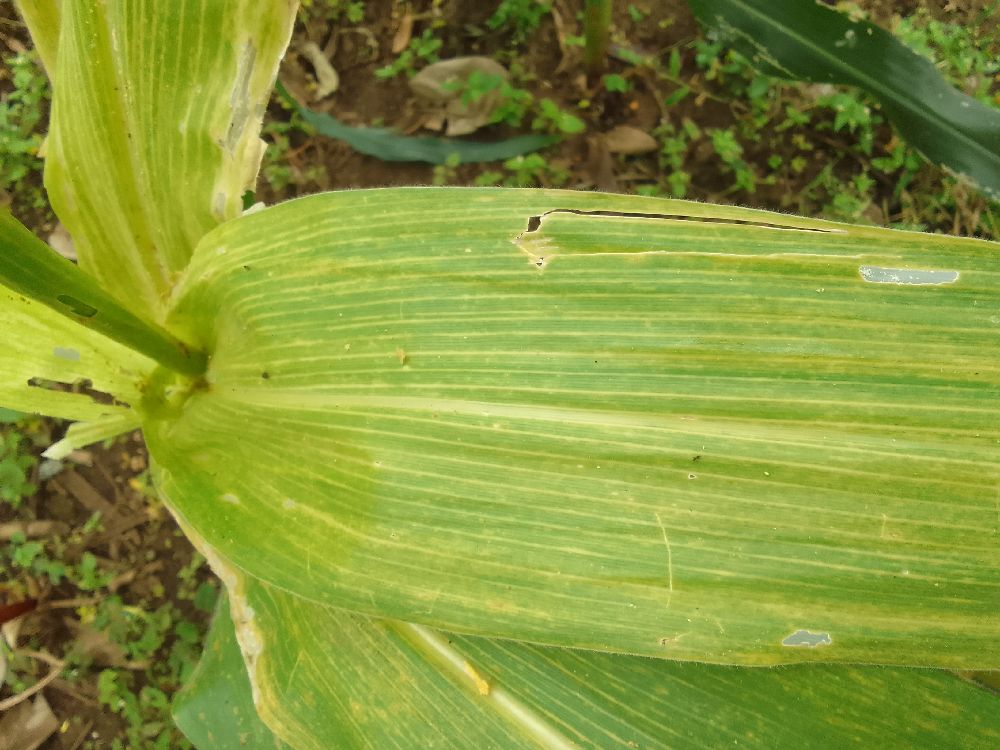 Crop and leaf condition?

maize, maize lethal necrosis
